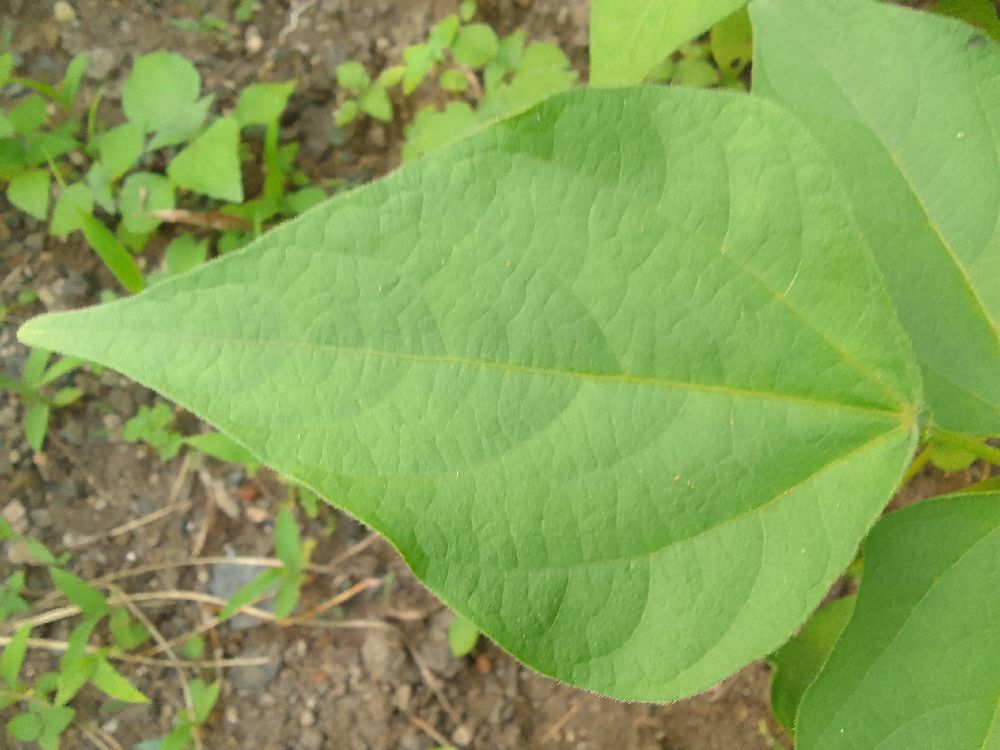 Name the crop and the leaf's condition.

common bean, healthy
